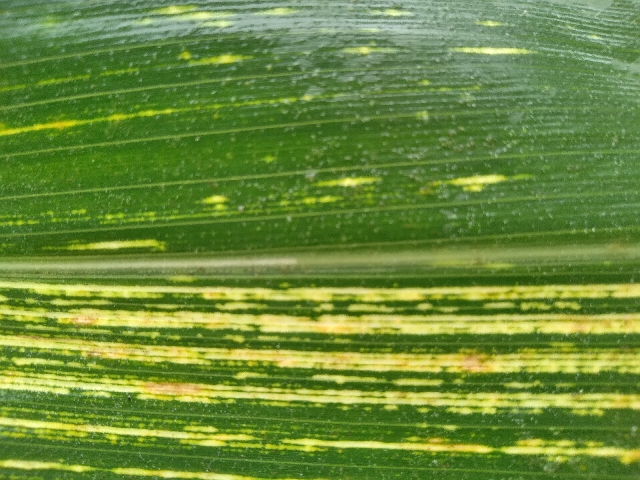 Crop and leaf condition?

maize, maize streak virus
